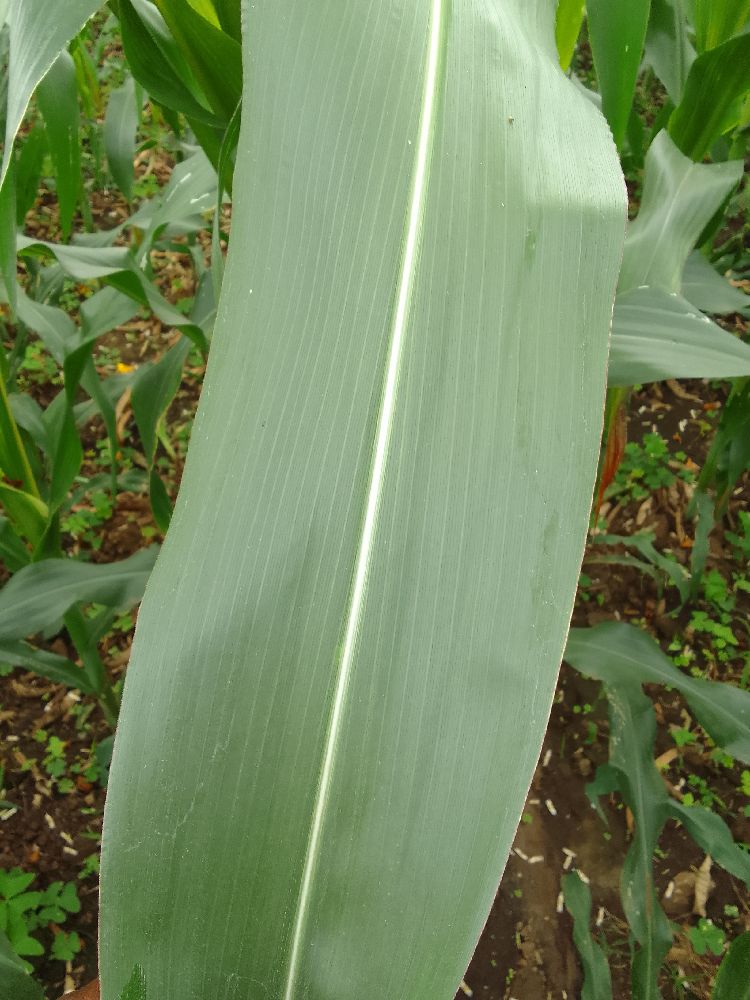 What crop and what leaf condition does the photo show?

maize, healthy
